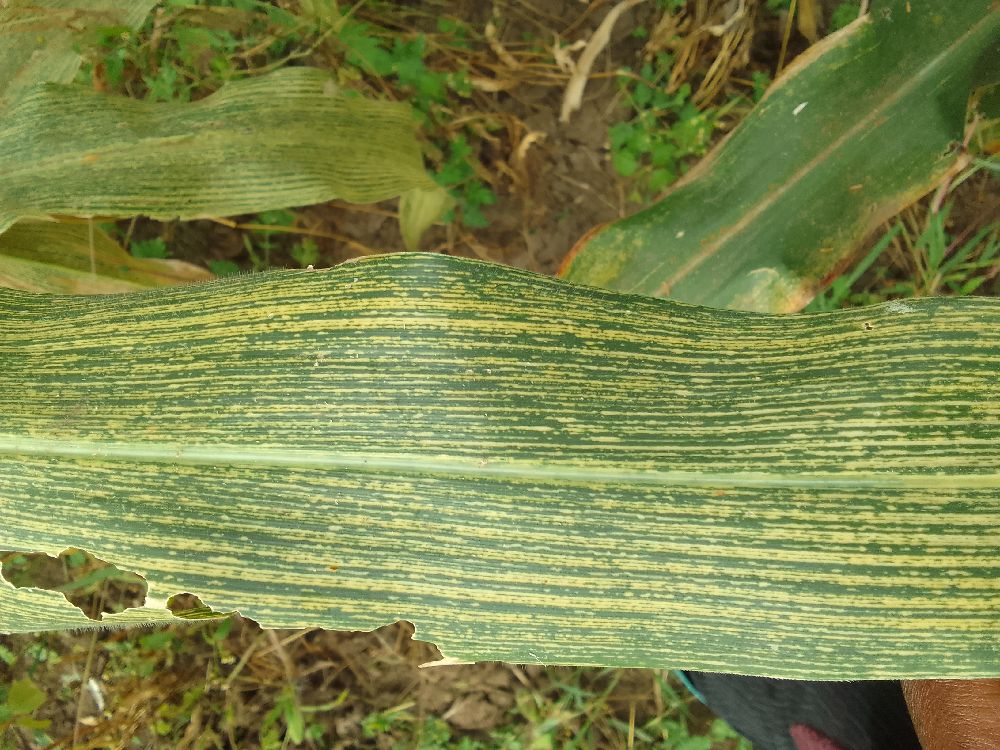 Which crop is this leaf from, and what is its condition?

maize, maize streak virus
